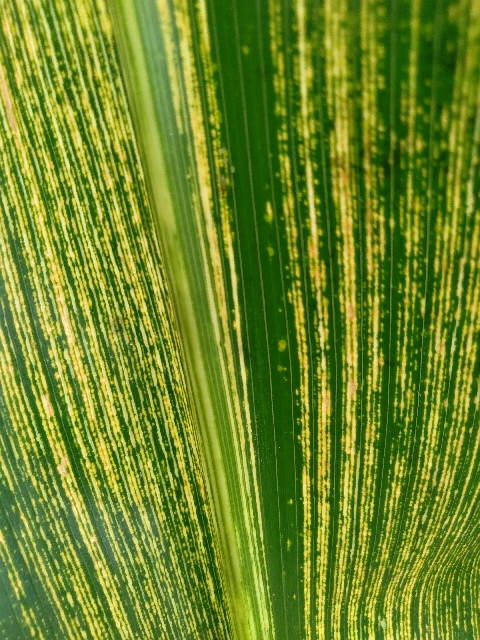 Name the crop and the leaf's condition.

maize, maize streak virus
